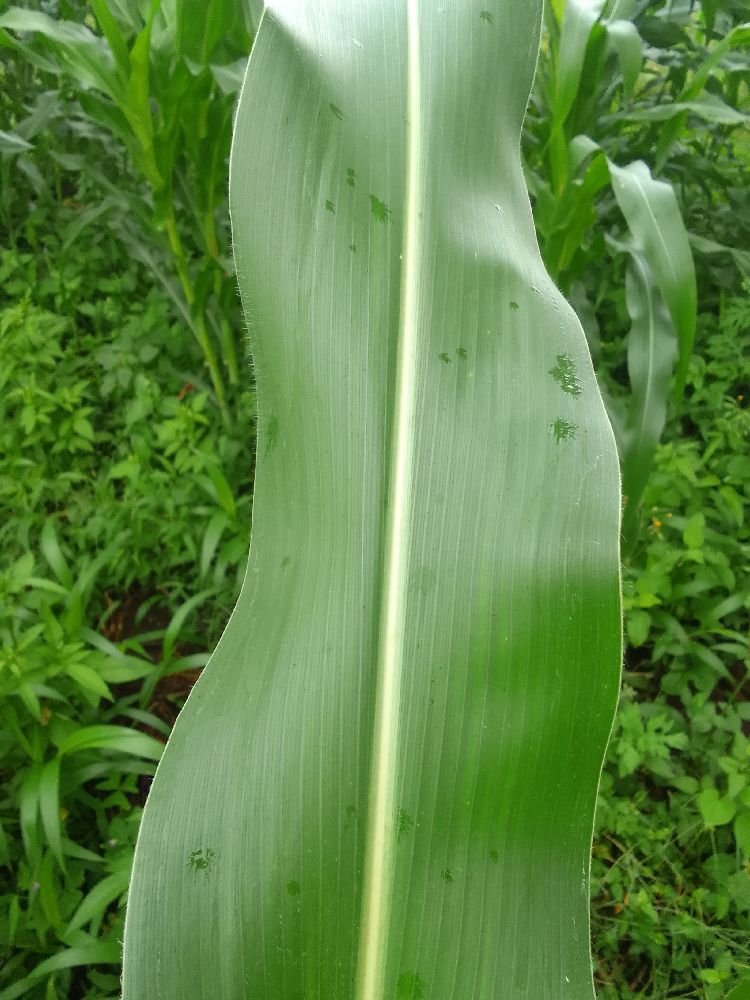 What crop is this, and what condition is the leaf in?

maize, healthy
